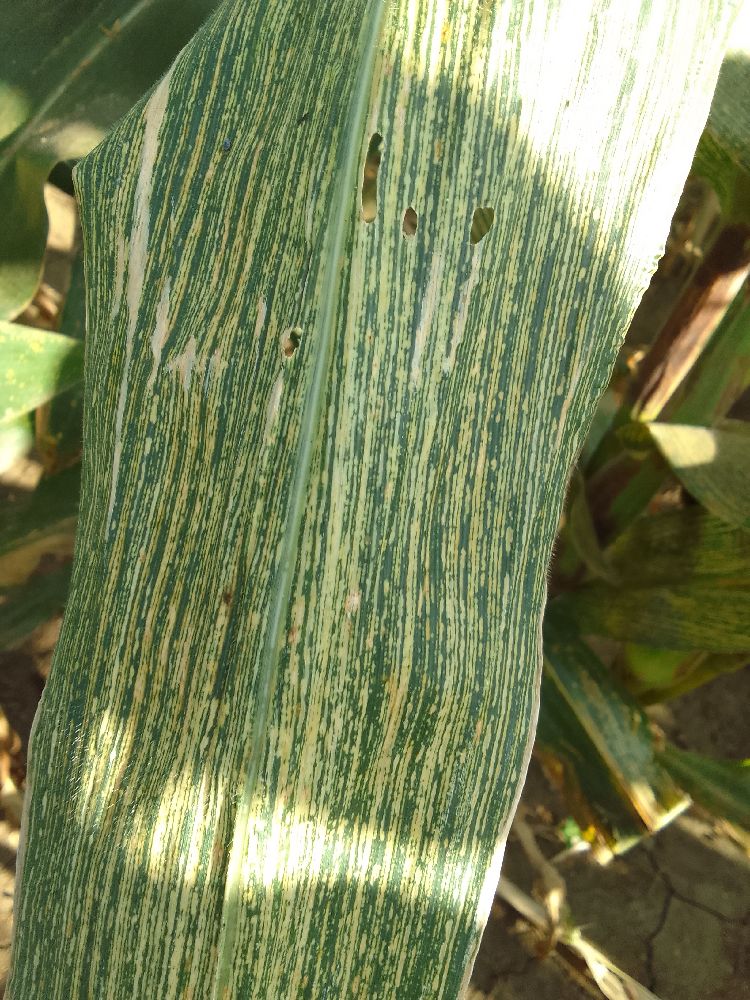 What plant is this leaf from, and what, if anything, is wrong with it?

maize, maize streak virus
